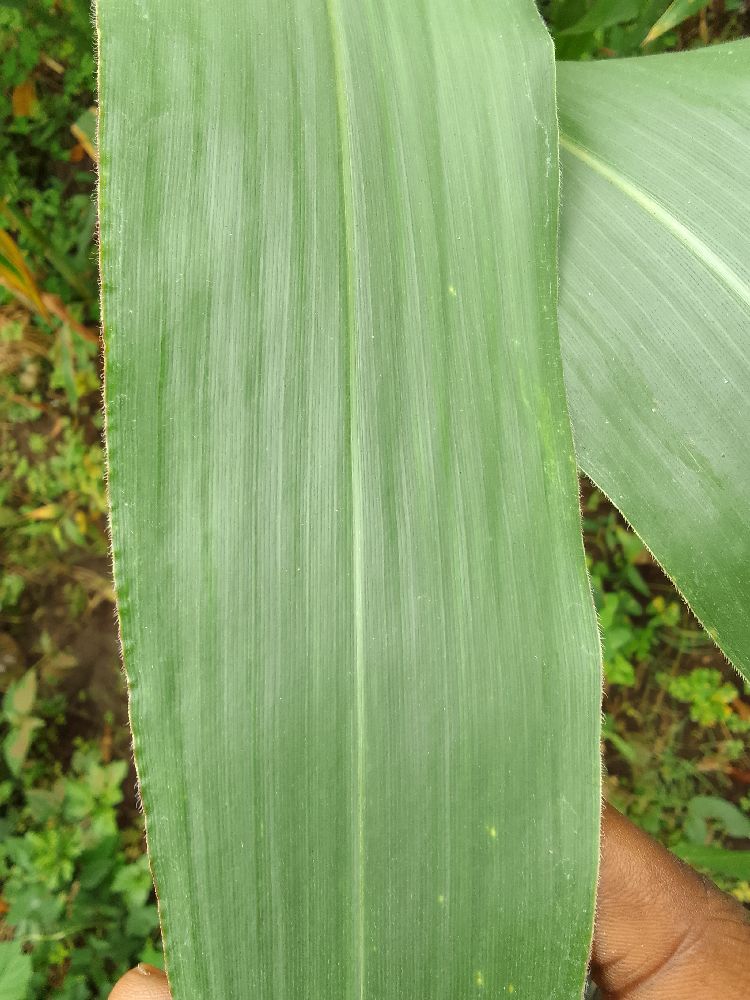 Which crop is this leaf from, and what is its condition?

maize, healthy
